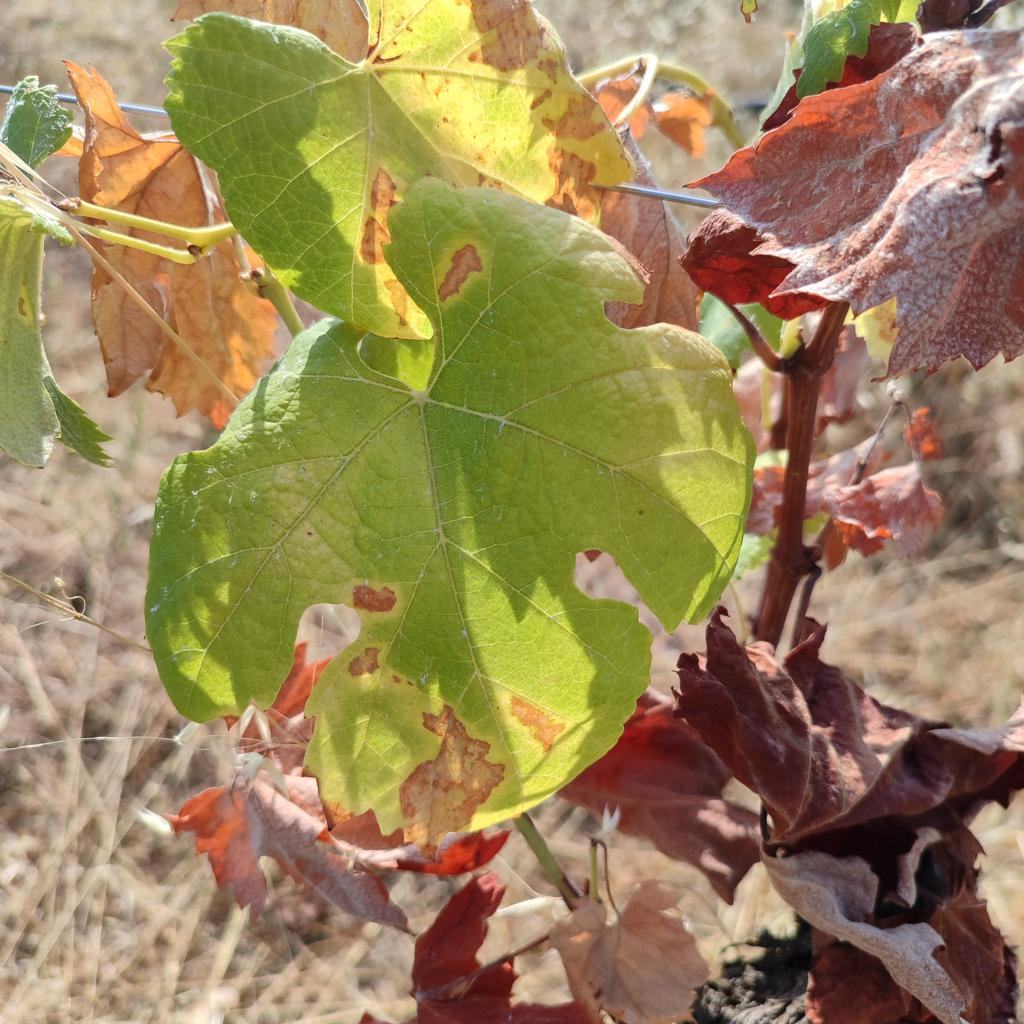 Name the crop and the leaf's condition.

grapevine, esca complex
